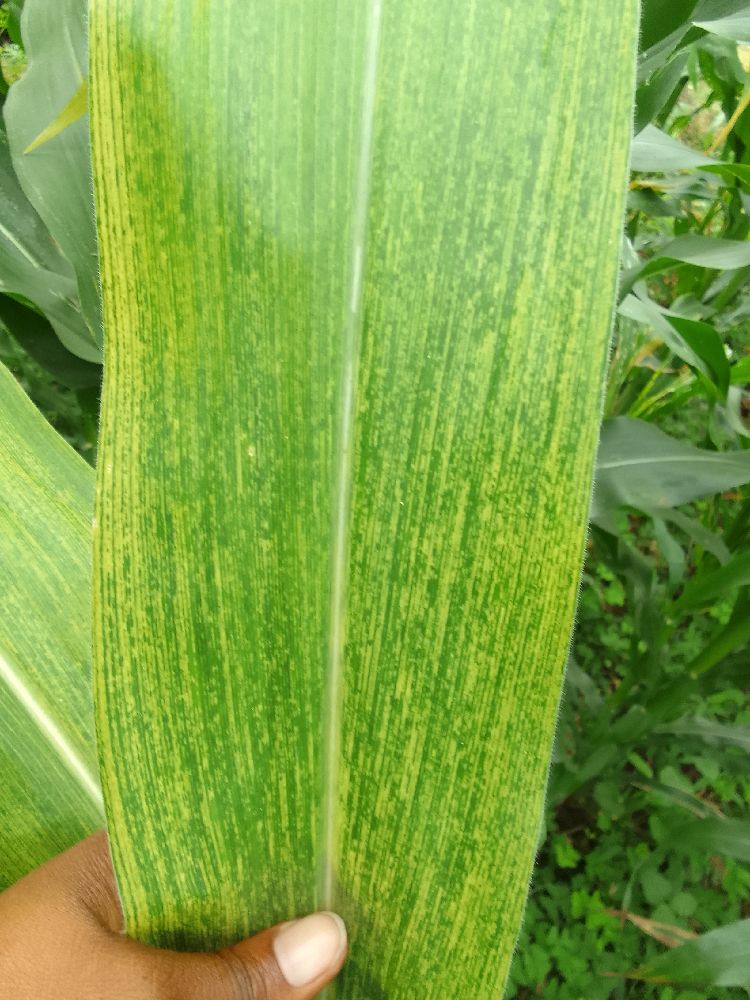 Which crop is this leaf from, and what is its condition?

maize, maize lethal necrosis
